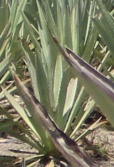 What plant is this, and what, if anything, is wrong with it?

agave, yellow
